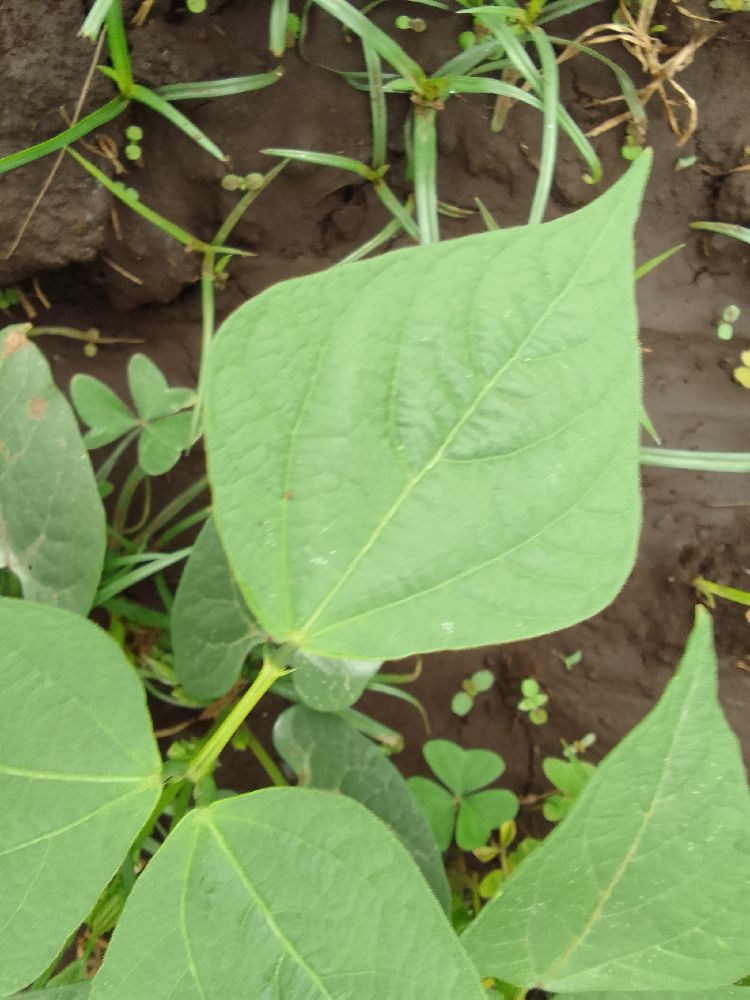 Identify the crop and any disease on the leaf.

common bean, healthy
